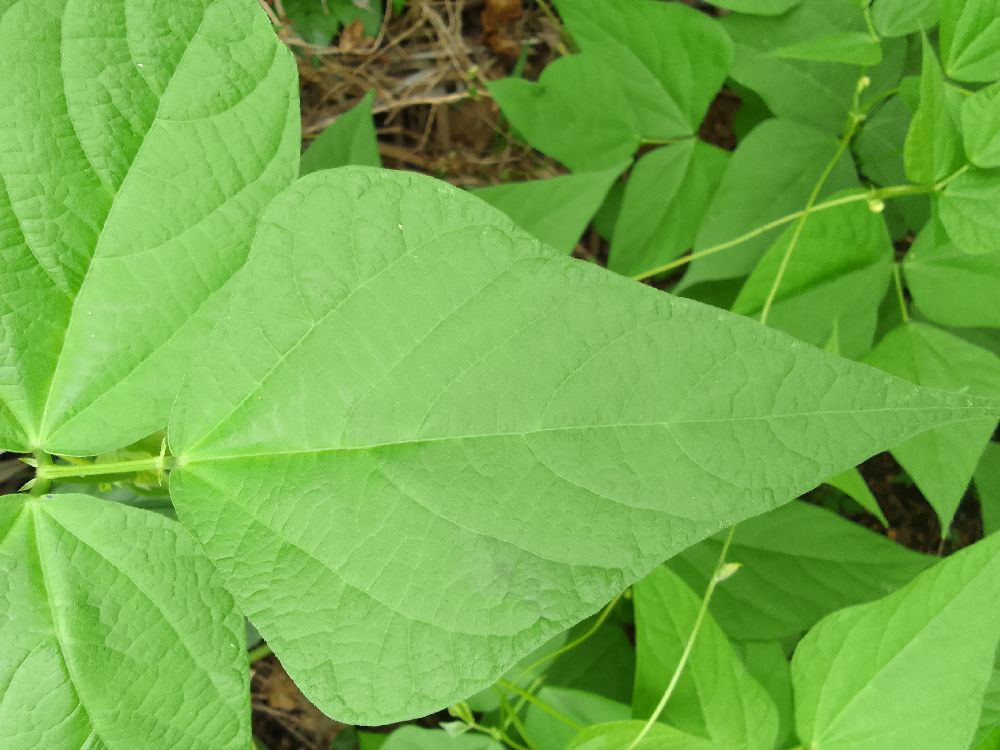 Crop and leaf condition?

common bean, healthy
